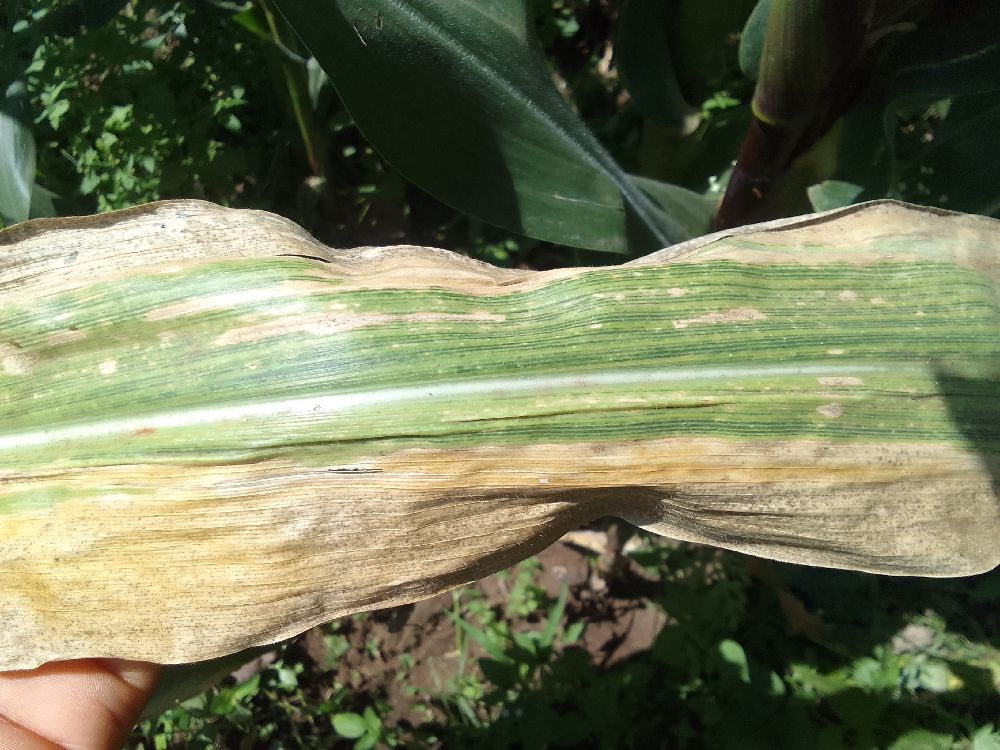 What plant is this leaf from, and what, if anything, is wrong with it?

maize, maize lethal necrosis
